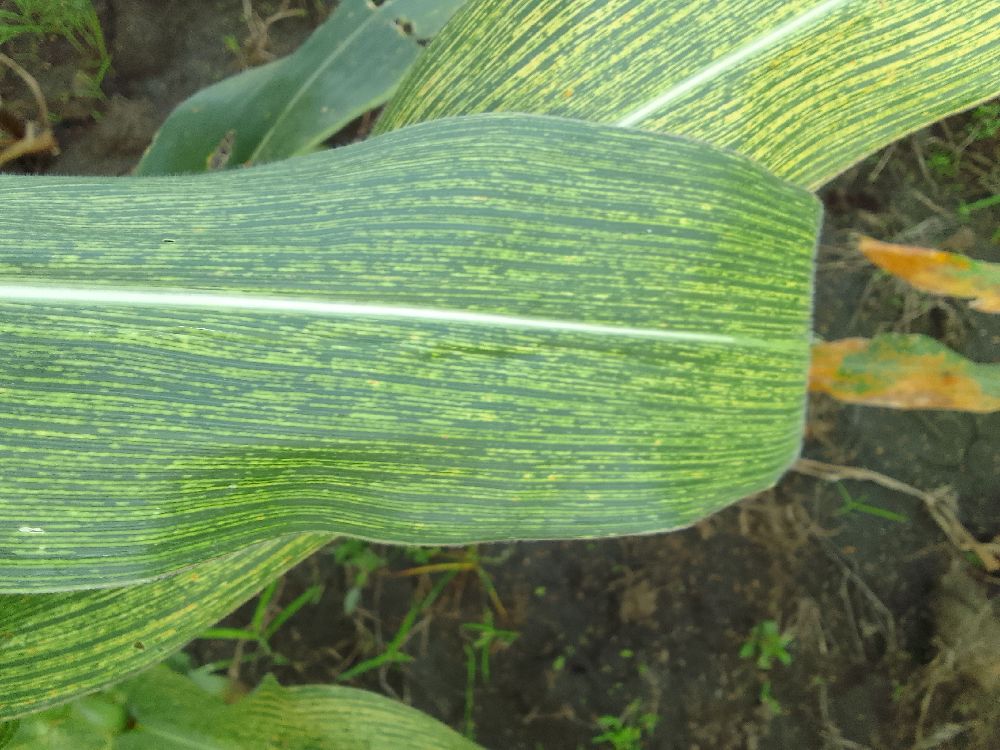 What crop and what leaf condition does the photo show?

maize, maize streak virus
